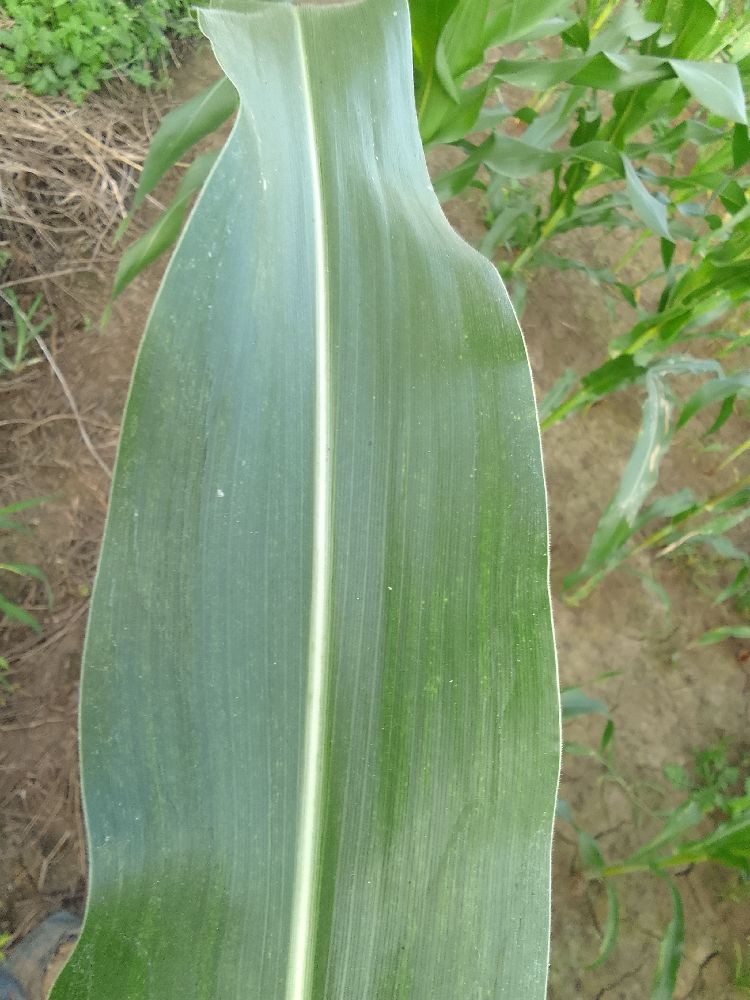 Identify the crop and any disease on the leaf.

maize, healthy
